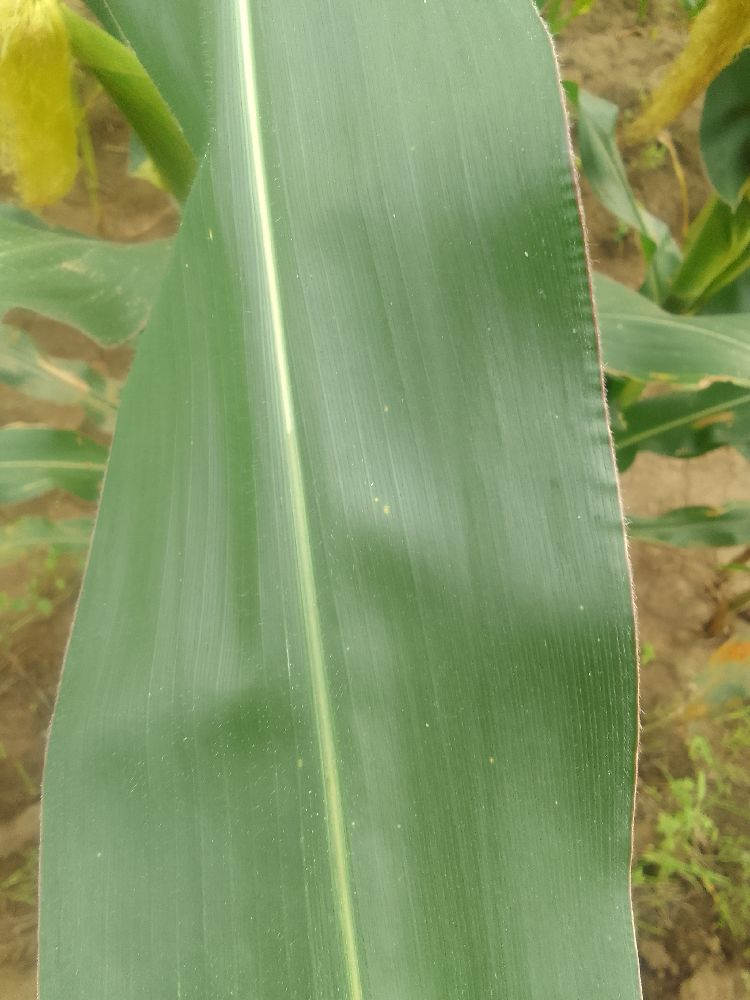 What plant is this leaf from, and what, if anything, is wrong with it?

maize, healthy
